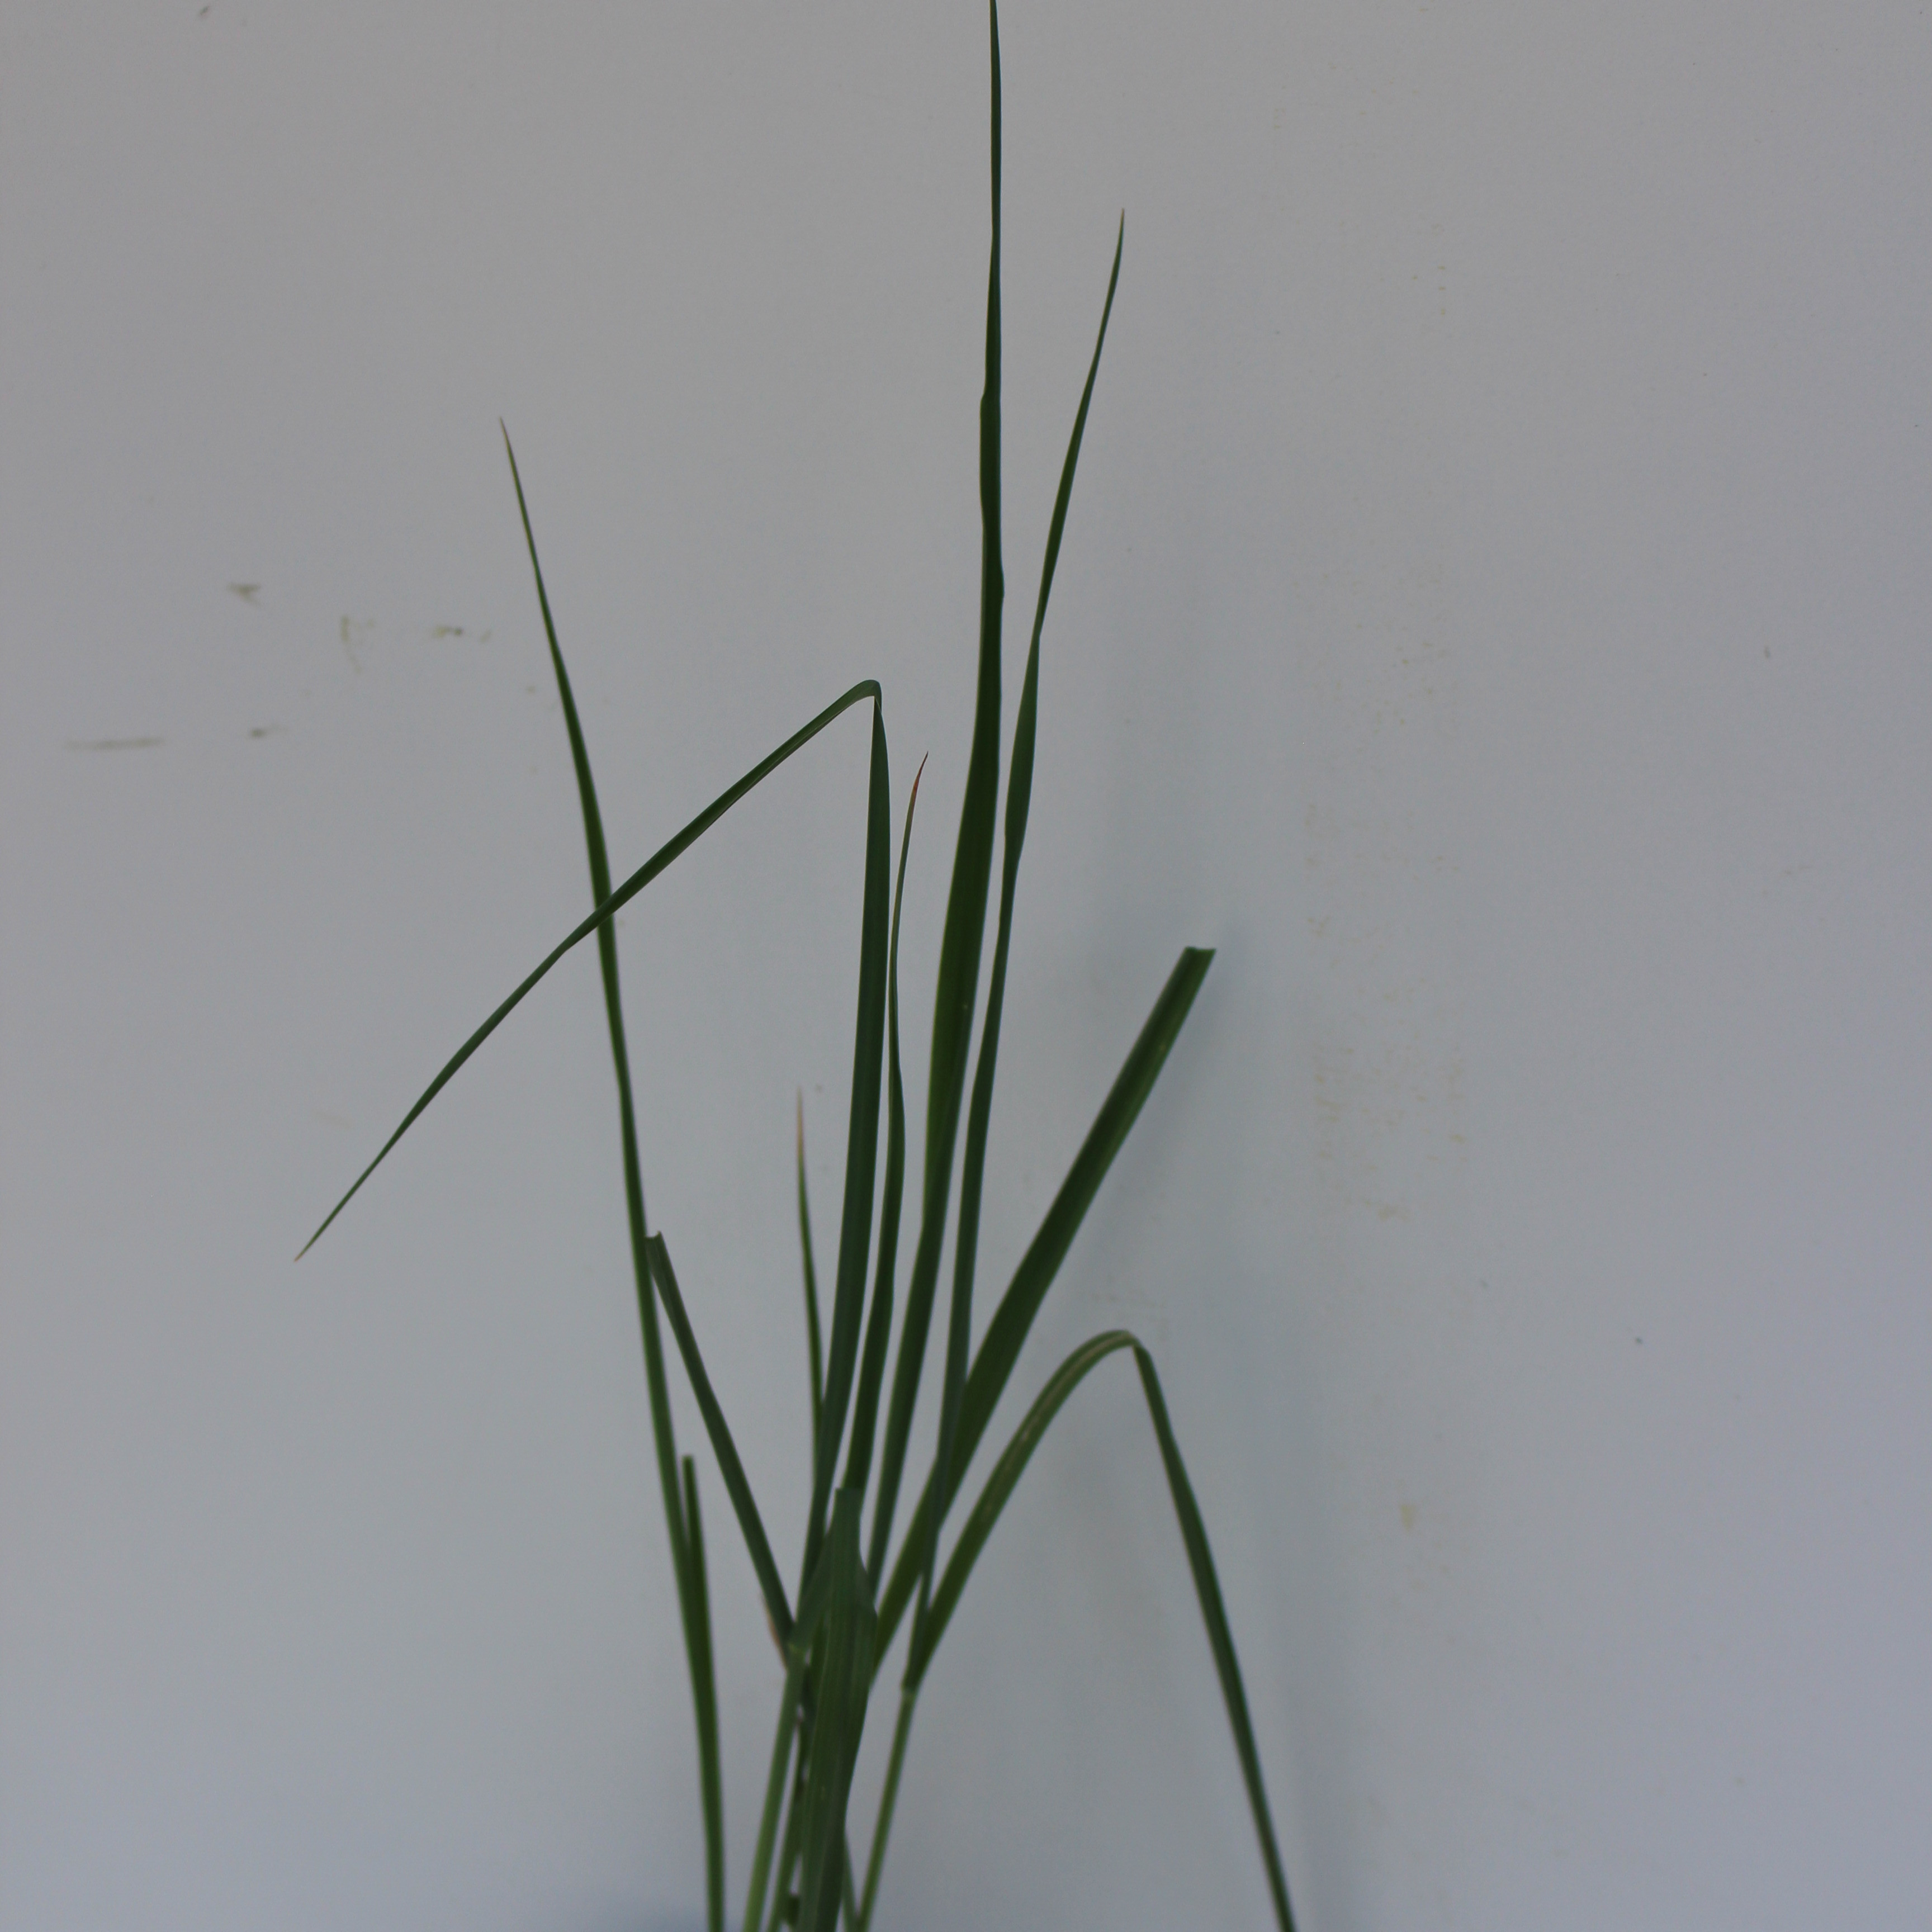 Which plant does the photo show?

Avena sterilis
